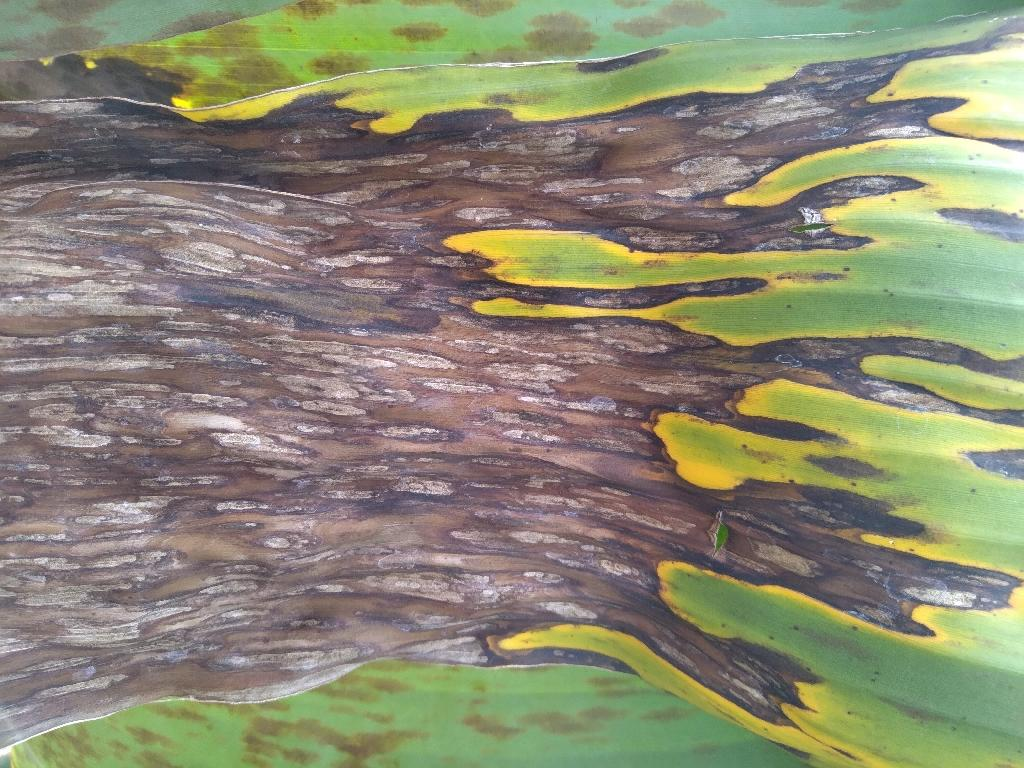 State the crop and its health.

banana, black sigatoka
